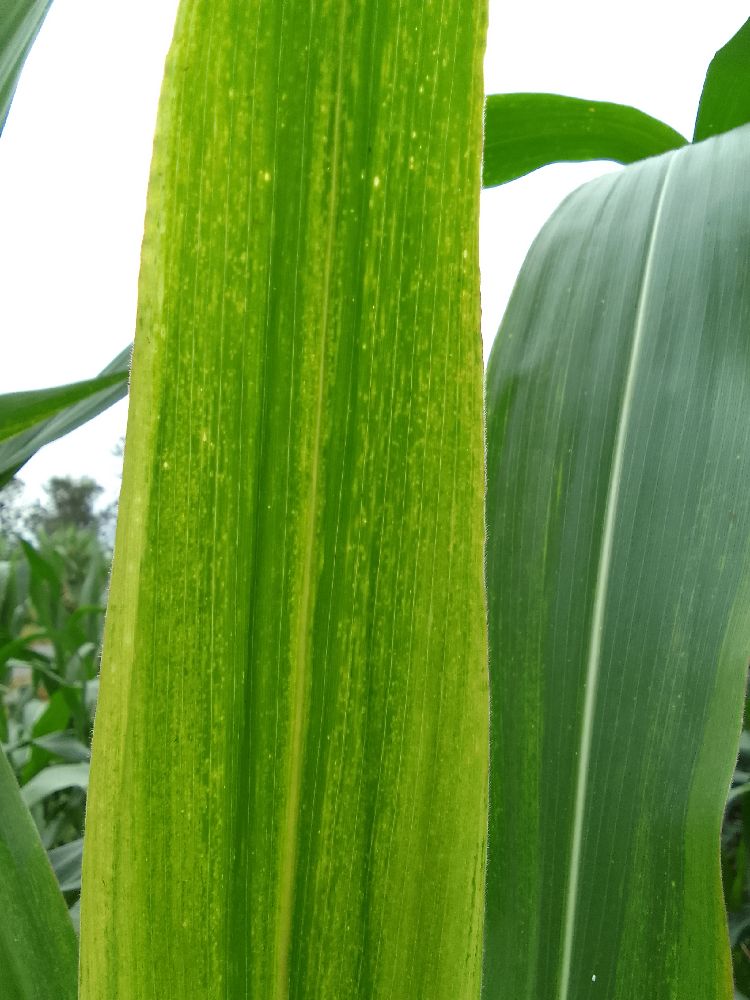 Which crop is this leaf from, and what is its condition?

maize, maize lethal necrosis
